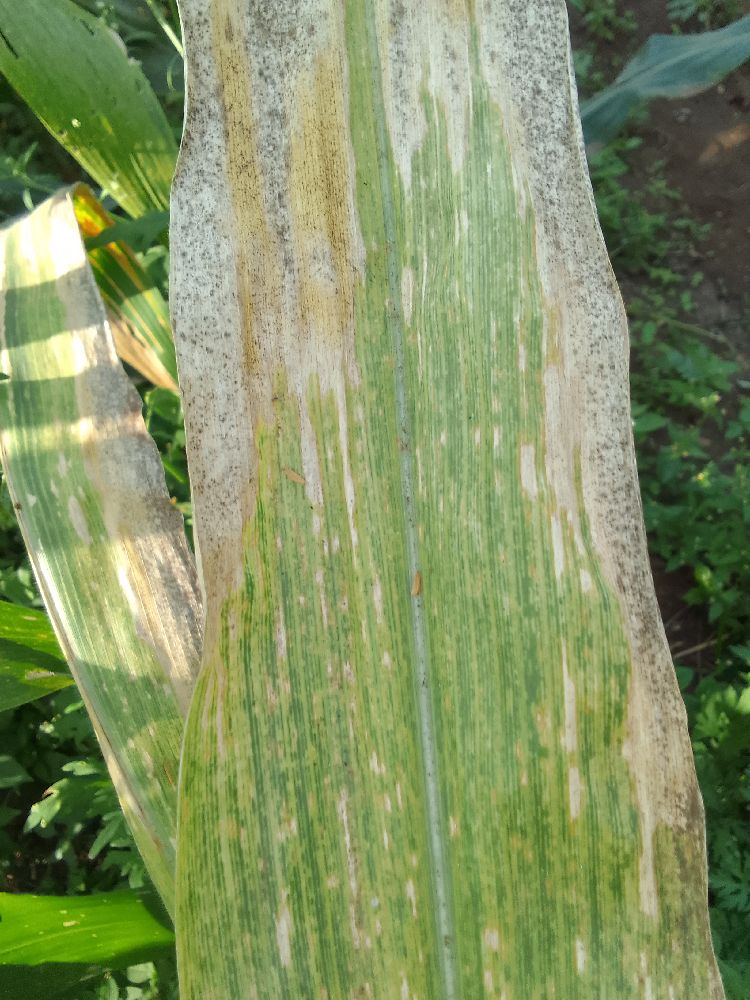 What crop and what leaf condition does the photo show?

maize, maize lethal necrosis
